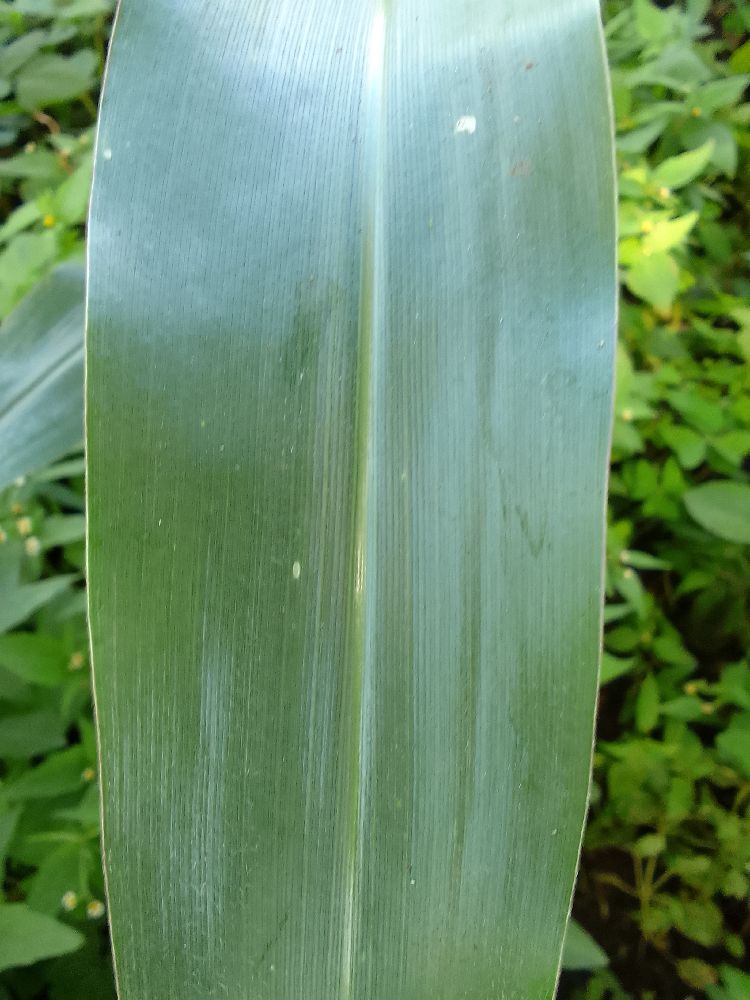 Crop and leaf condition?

maize, healthy
